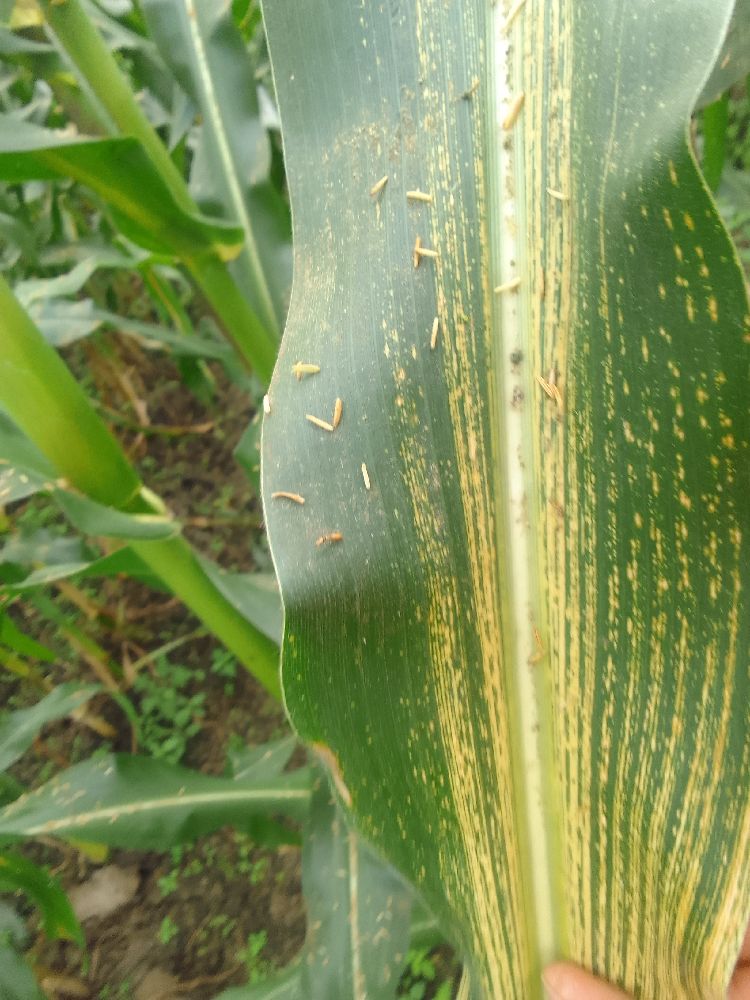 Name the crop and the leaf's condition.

maize, maize streak virus
